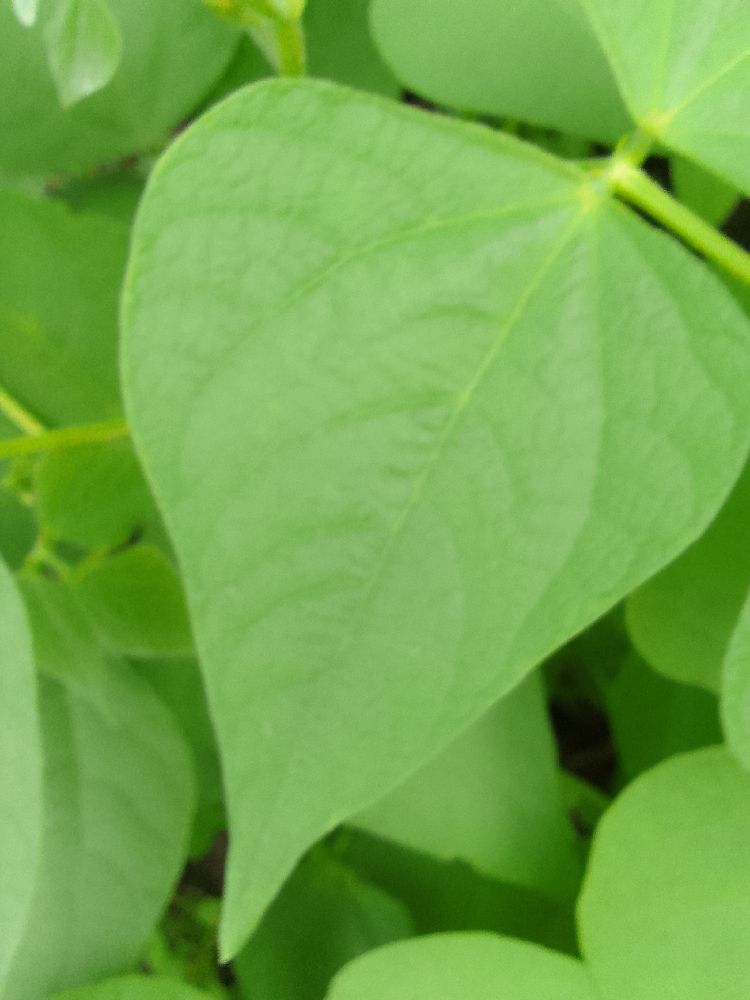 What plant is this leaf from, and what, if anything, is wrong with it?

common bean, healthy
